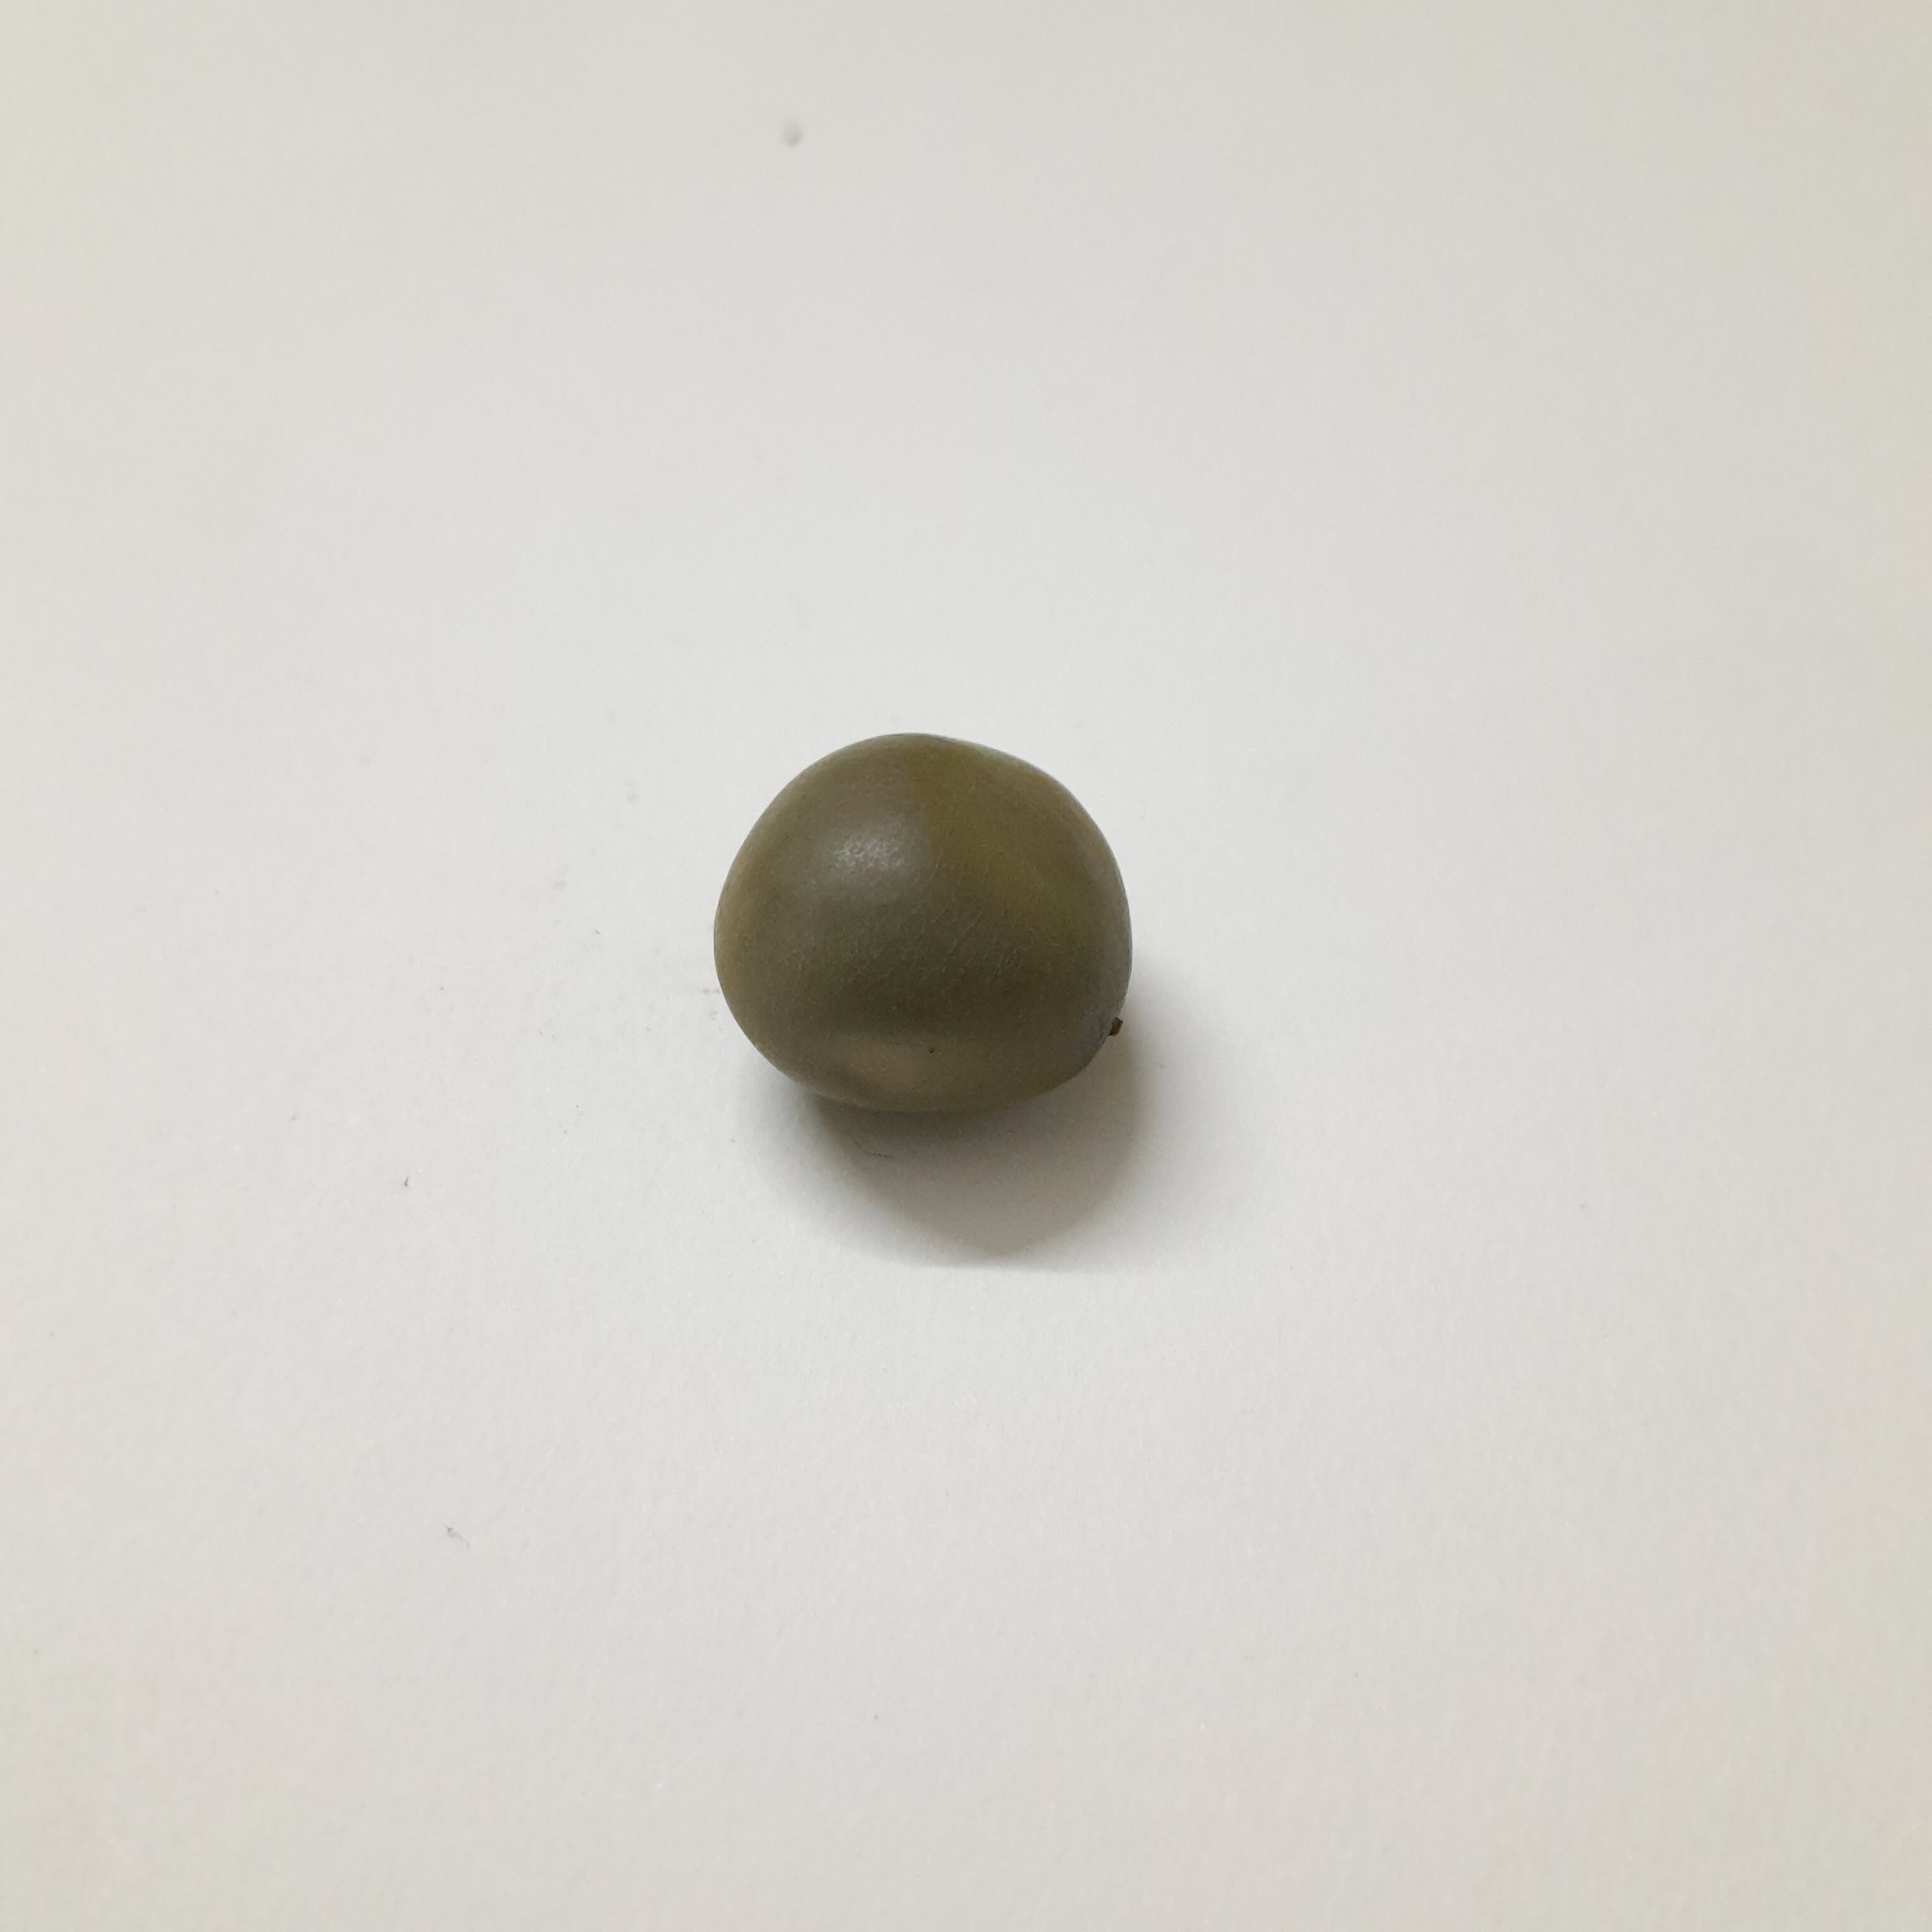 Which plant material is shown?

sagargota
